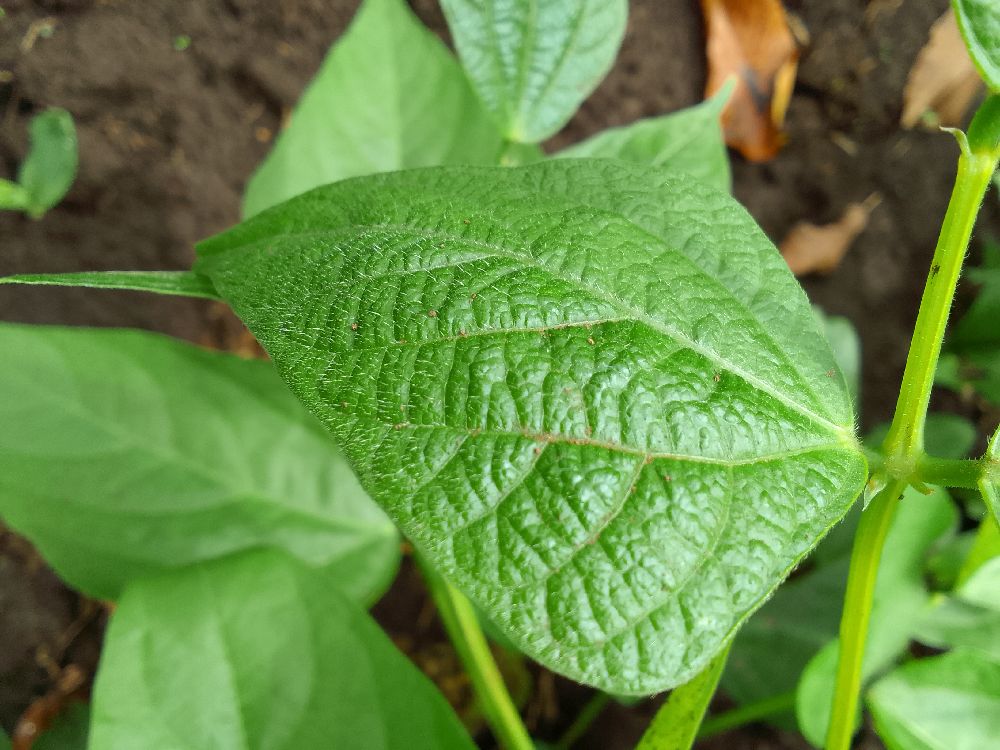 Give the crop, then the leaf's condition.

common bean, healthy
